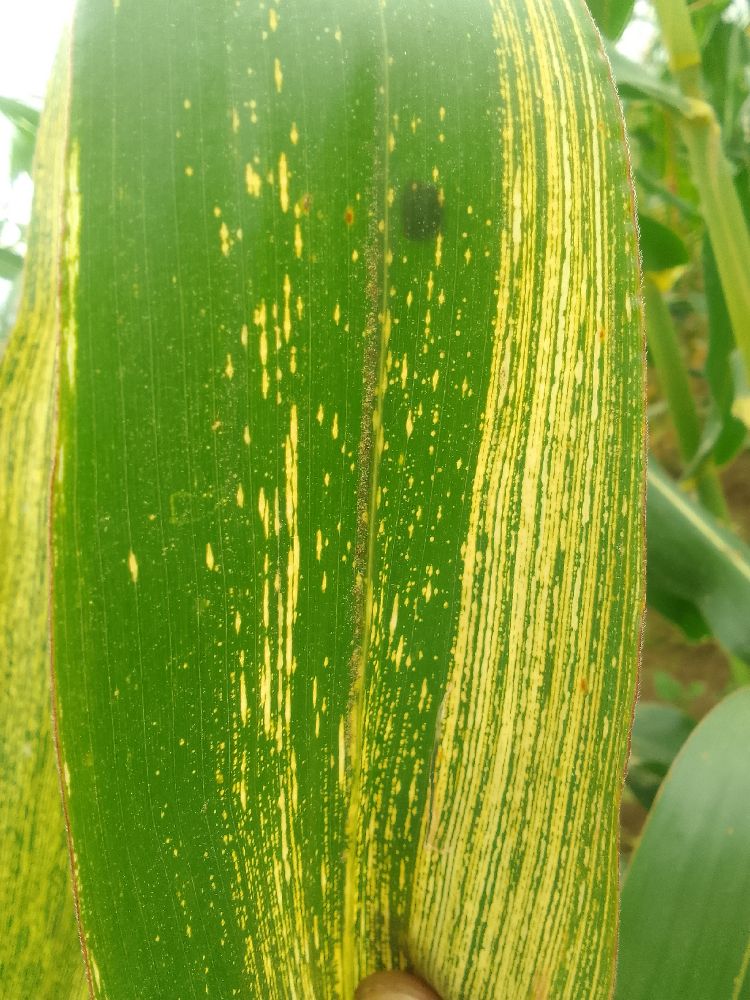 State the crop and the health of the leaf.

maize, maize streak virus
